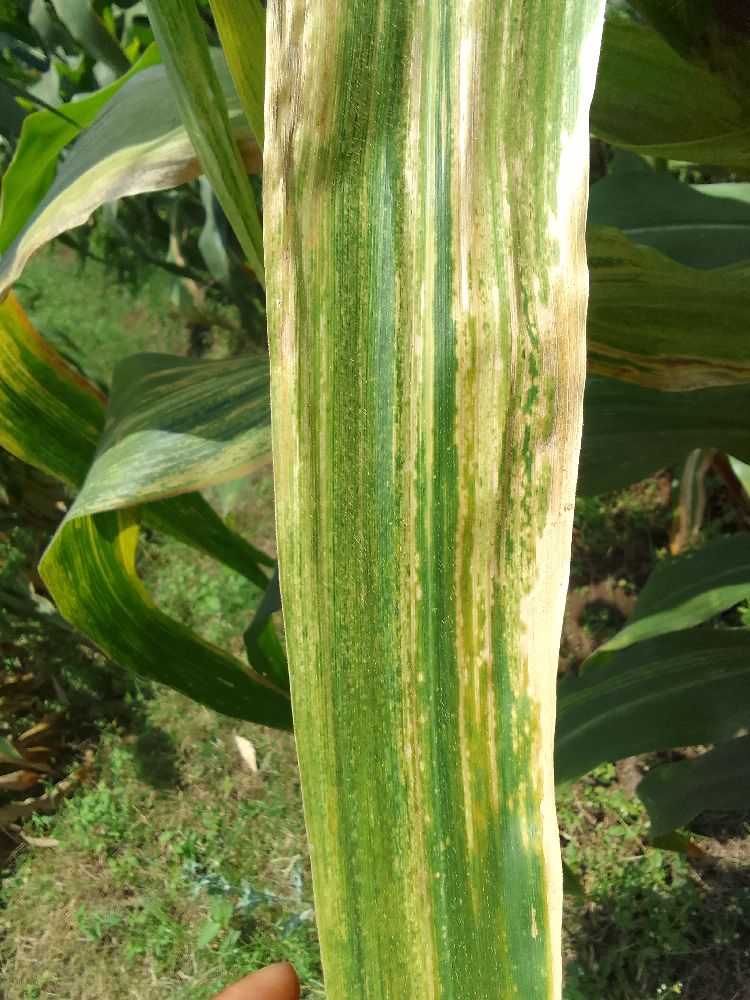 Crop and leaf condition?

maize, maize lethal necrosis
